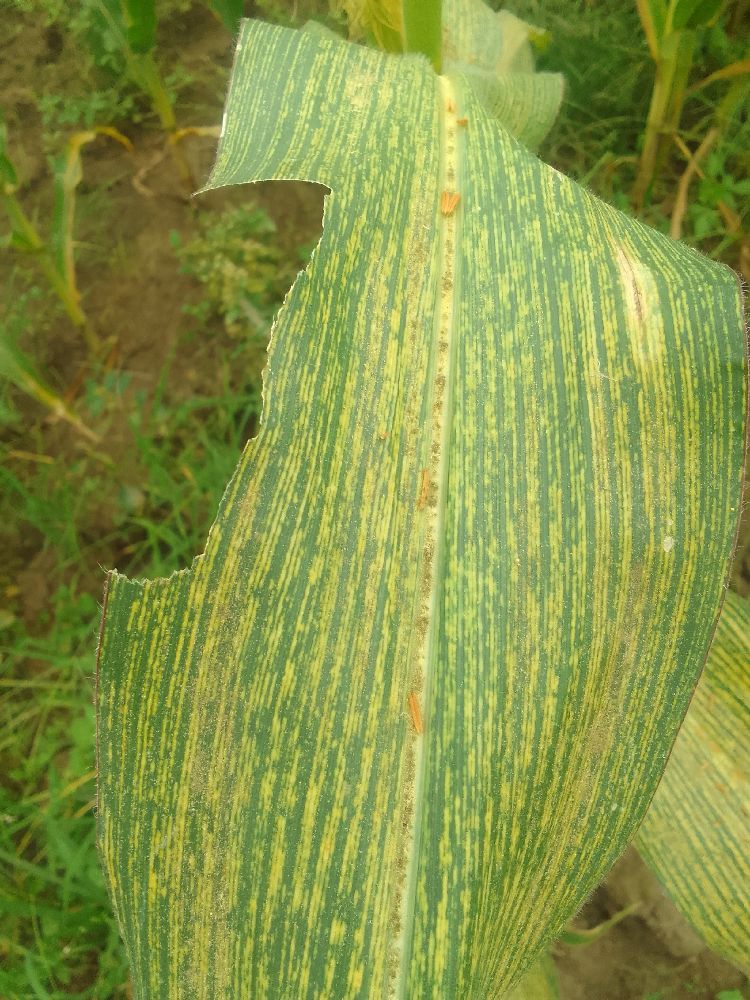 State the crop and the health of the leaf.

maize, maize streak virus
